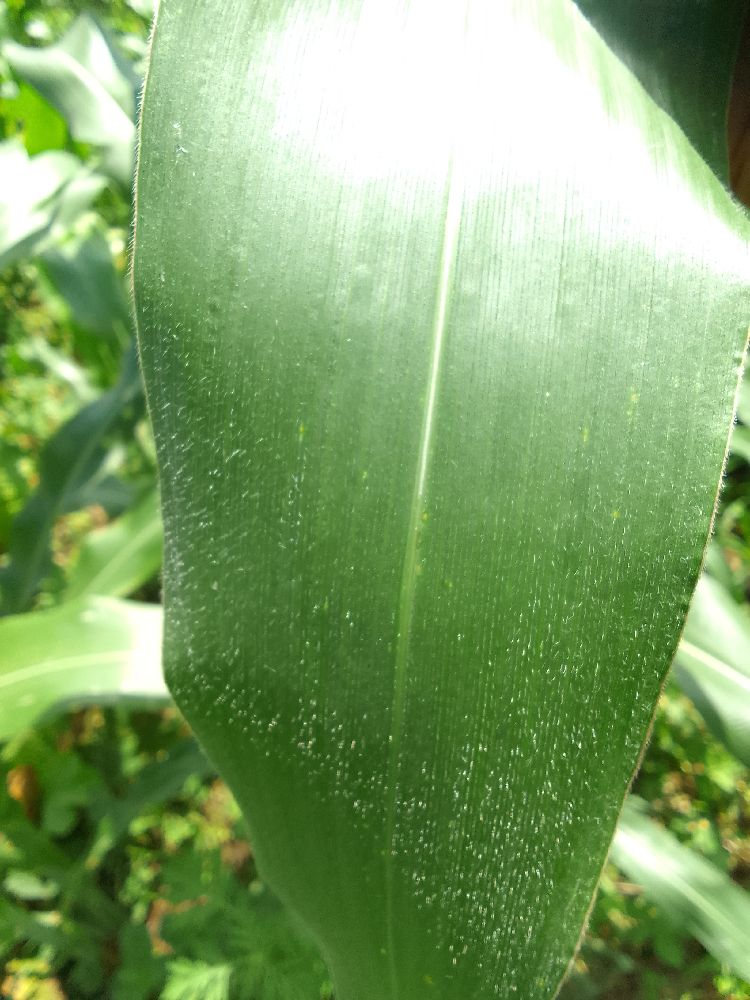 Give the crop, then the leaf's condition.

maize, healthy
